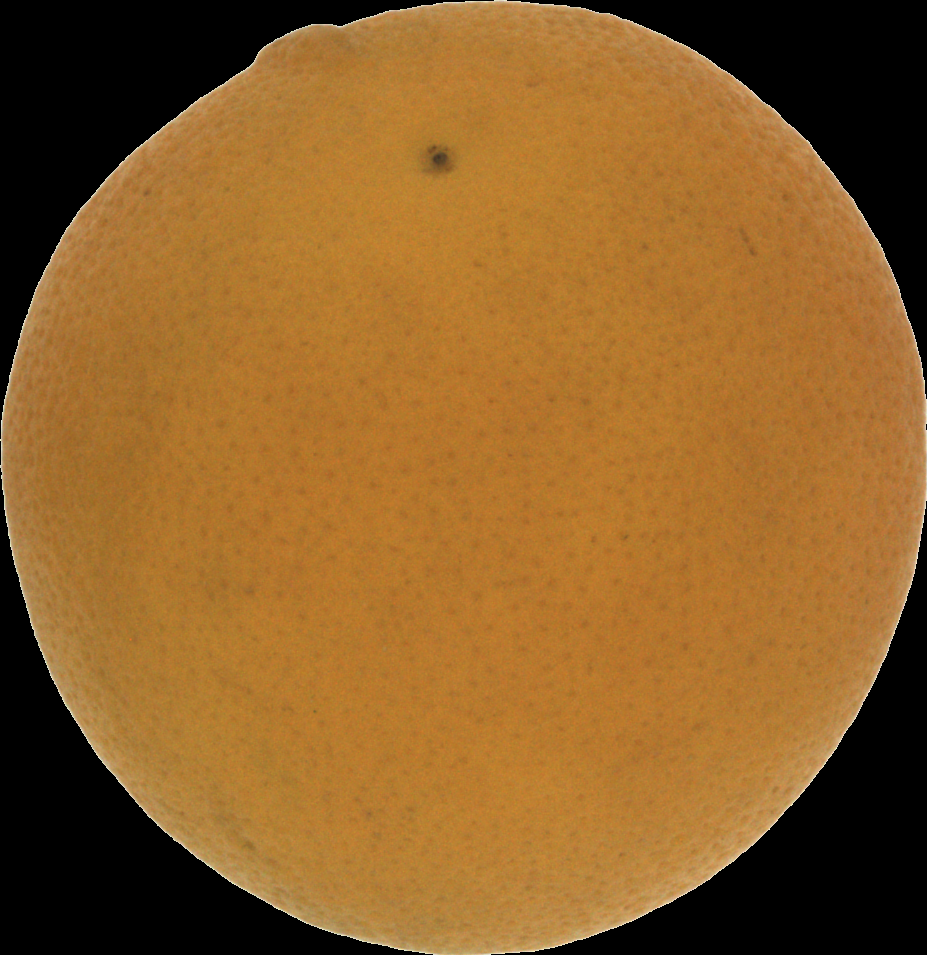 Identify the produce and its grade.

orange, bad
